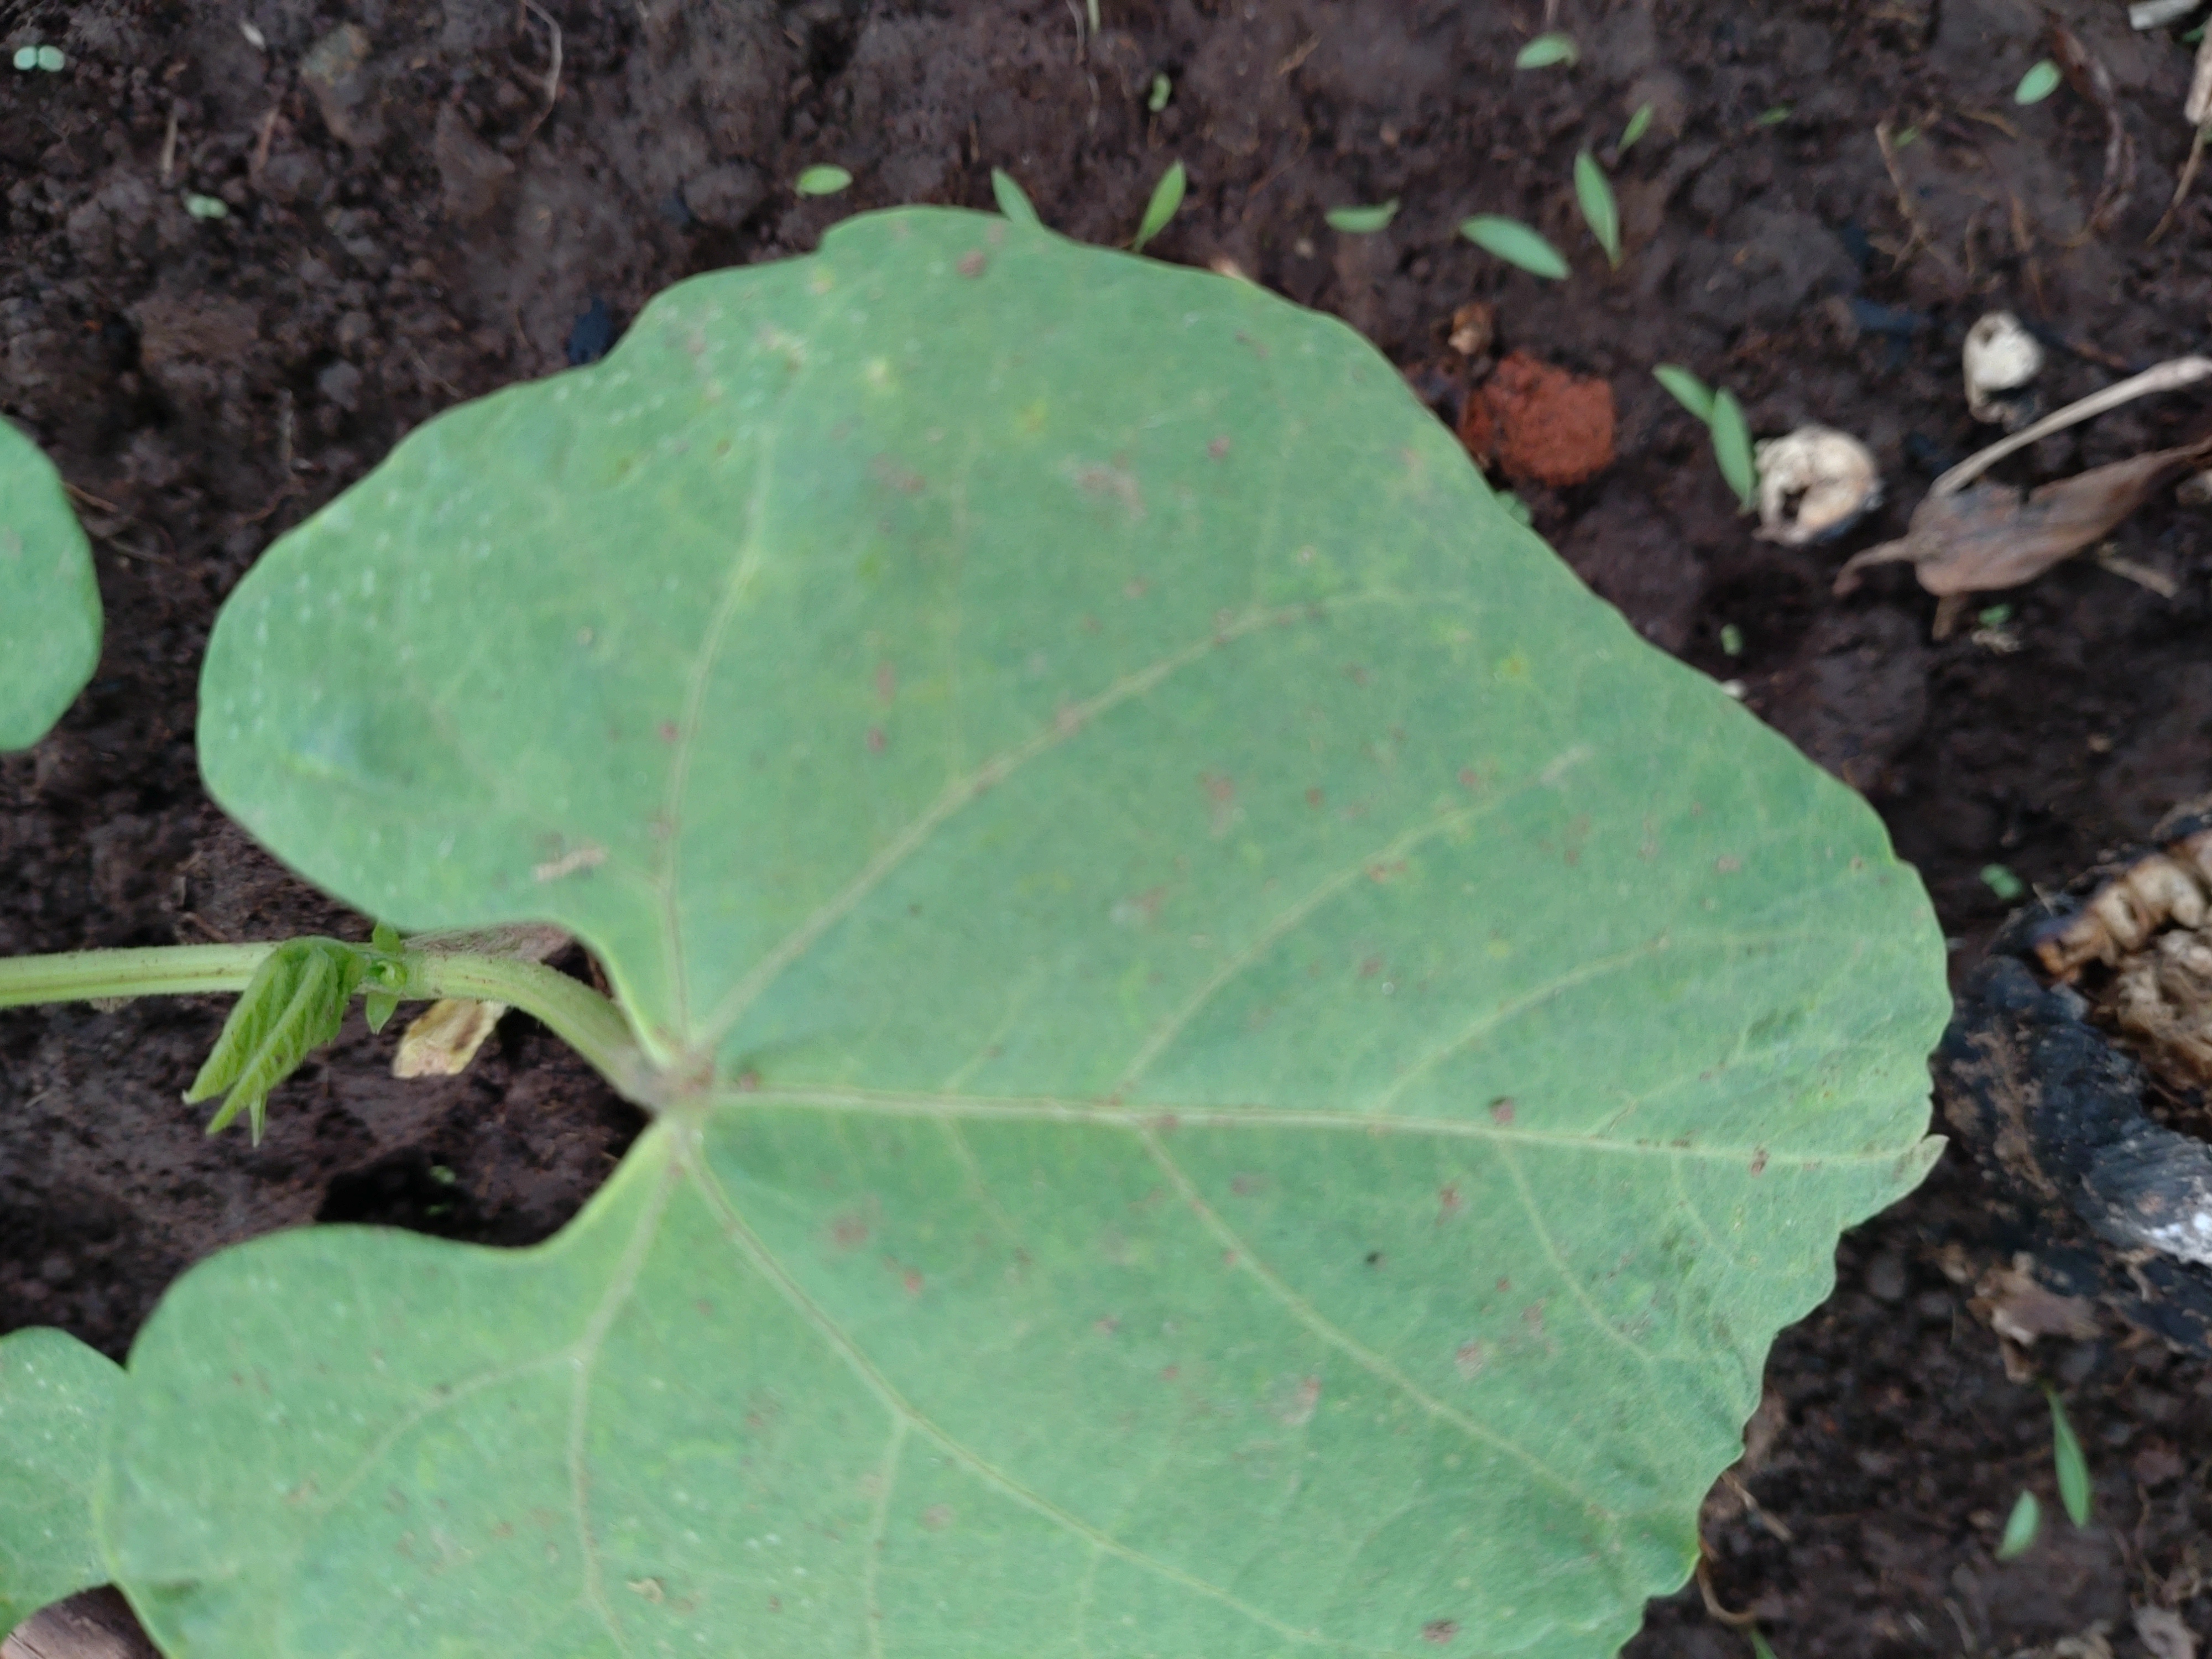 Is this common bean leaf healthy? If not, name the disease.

healthy
